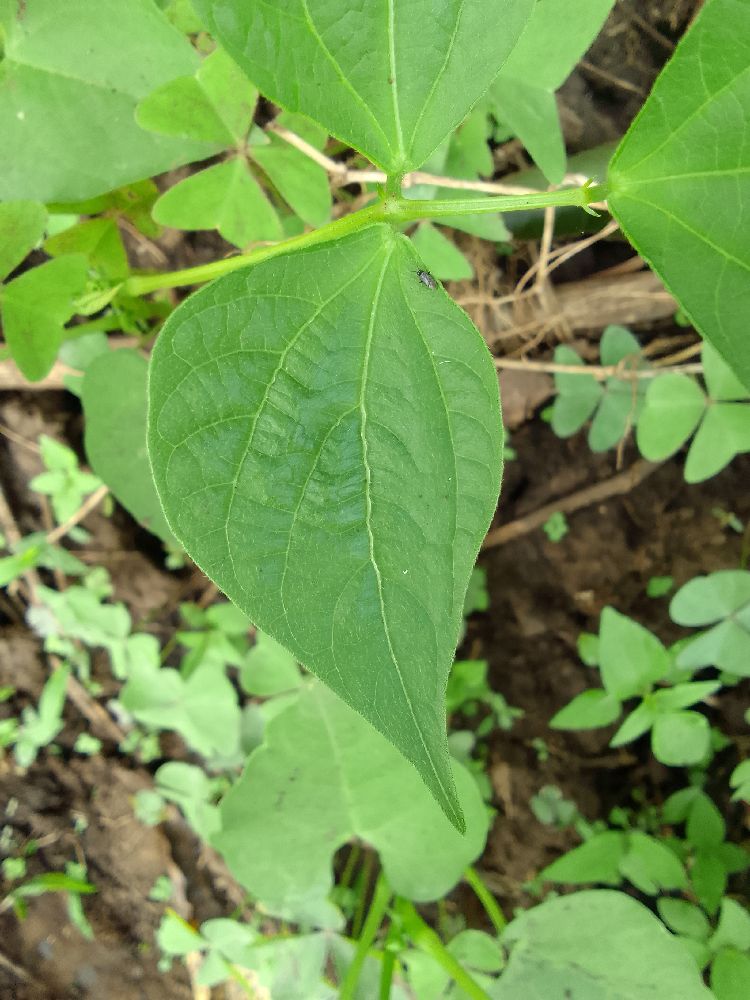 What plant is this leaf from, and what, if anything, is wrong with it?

common bean, healthy
